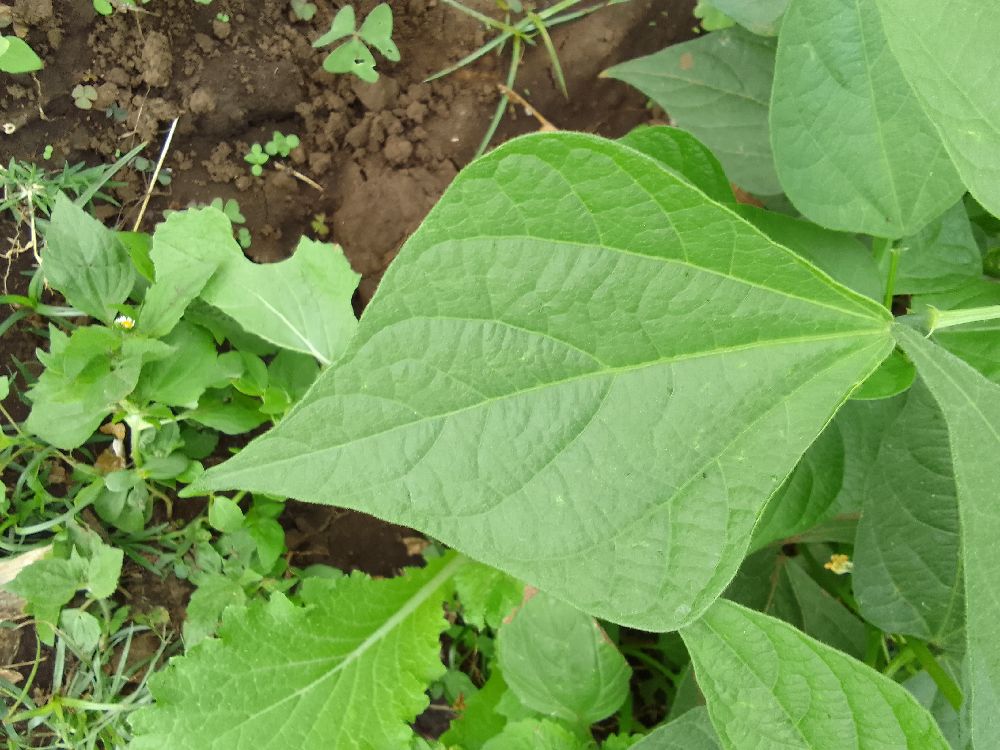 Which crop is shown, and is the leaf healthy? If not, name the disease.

common bean, healthy
